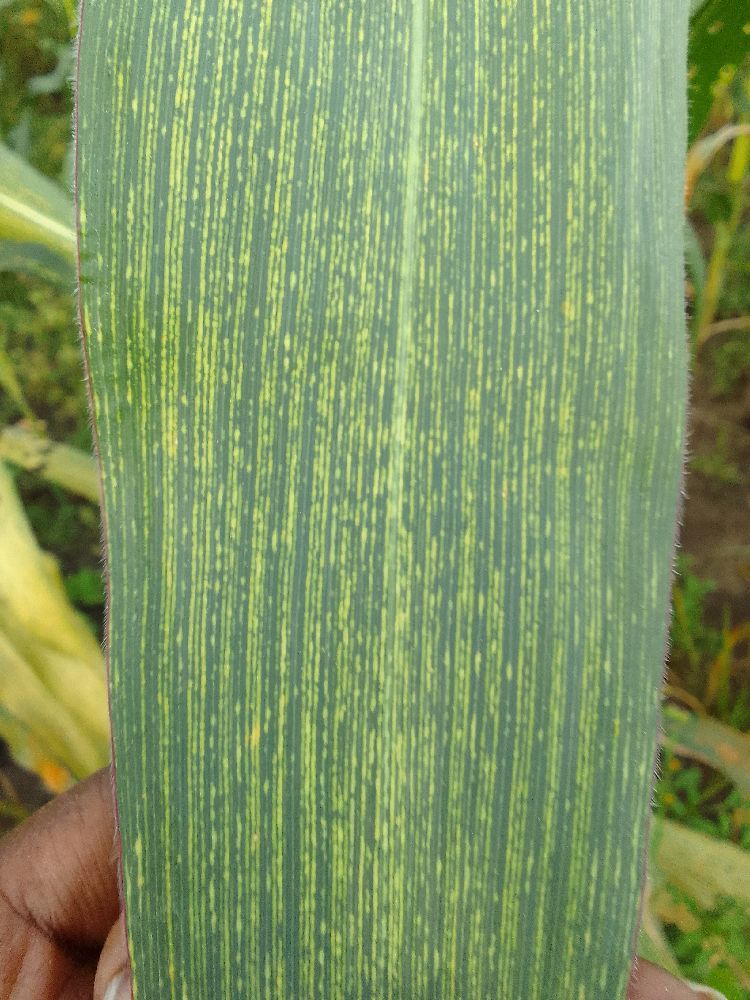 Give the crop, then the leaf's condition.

maize, maize streak virus
